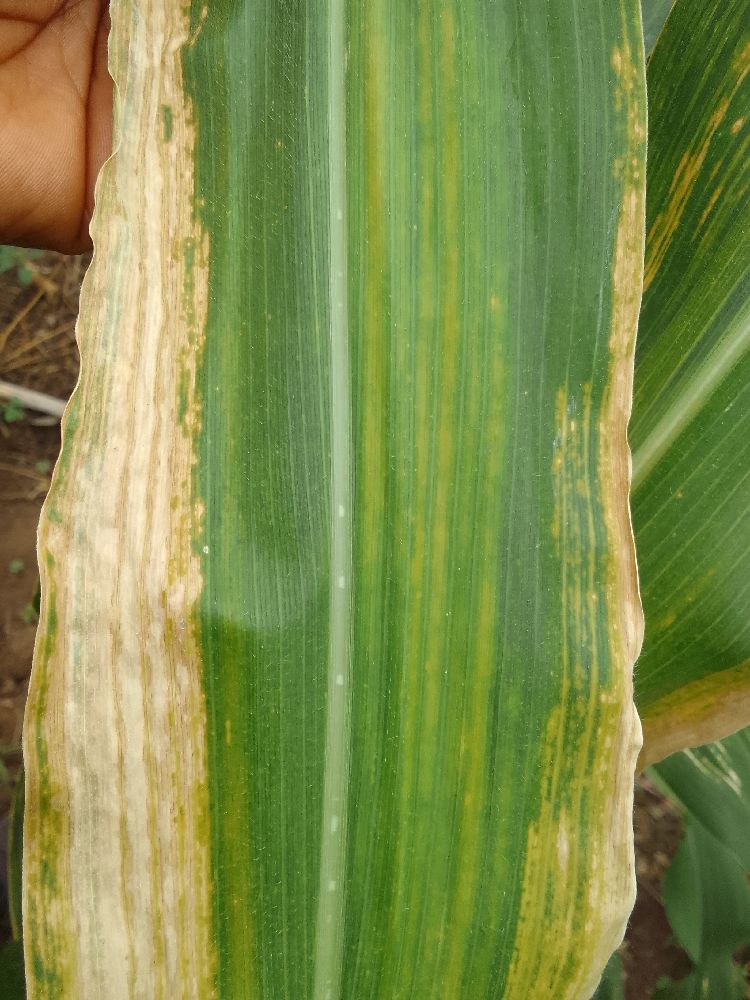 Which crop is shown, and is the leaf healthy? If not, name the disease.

maize, maize lethal necrosis
